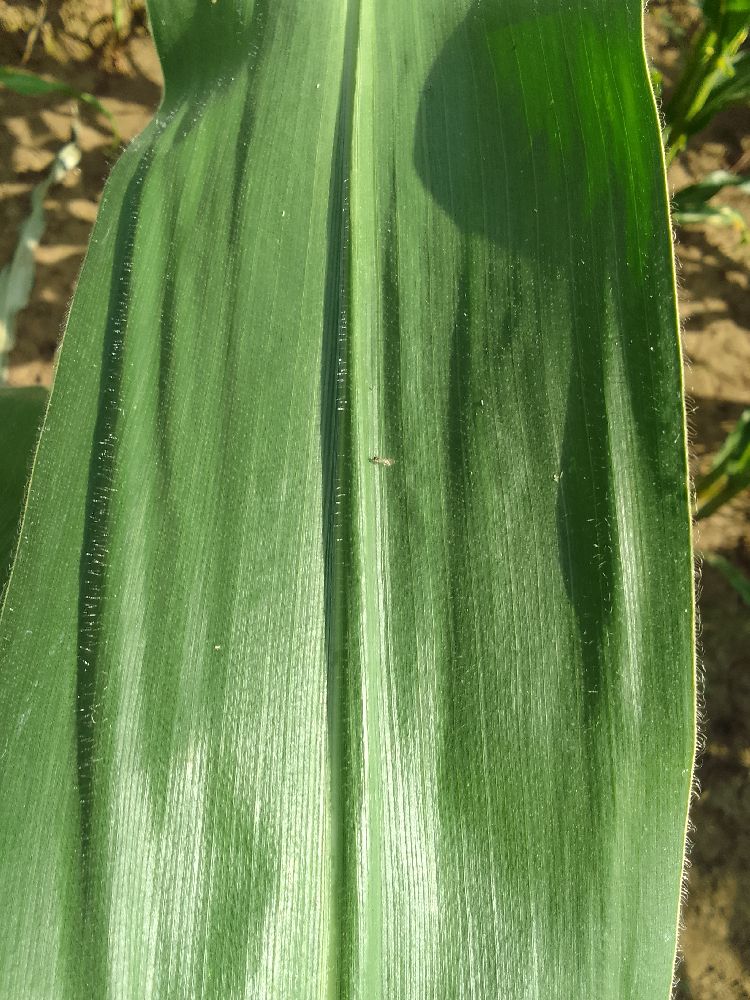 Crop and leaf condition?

maize, healthy
